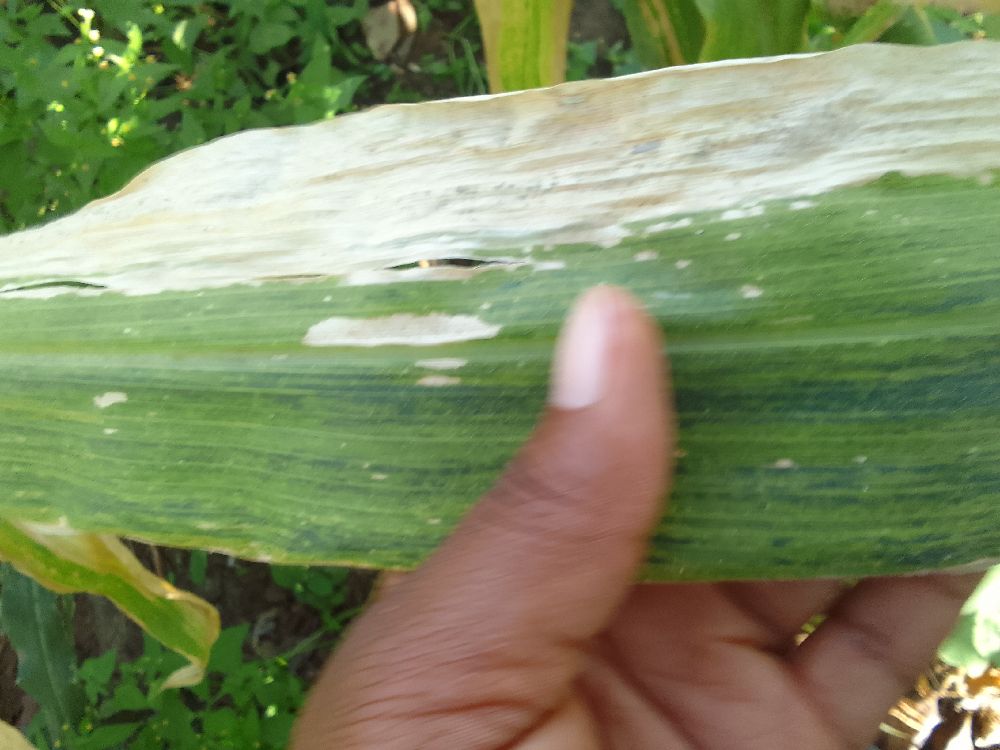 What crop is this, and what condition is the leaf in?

maize, maize lethal necrosis
